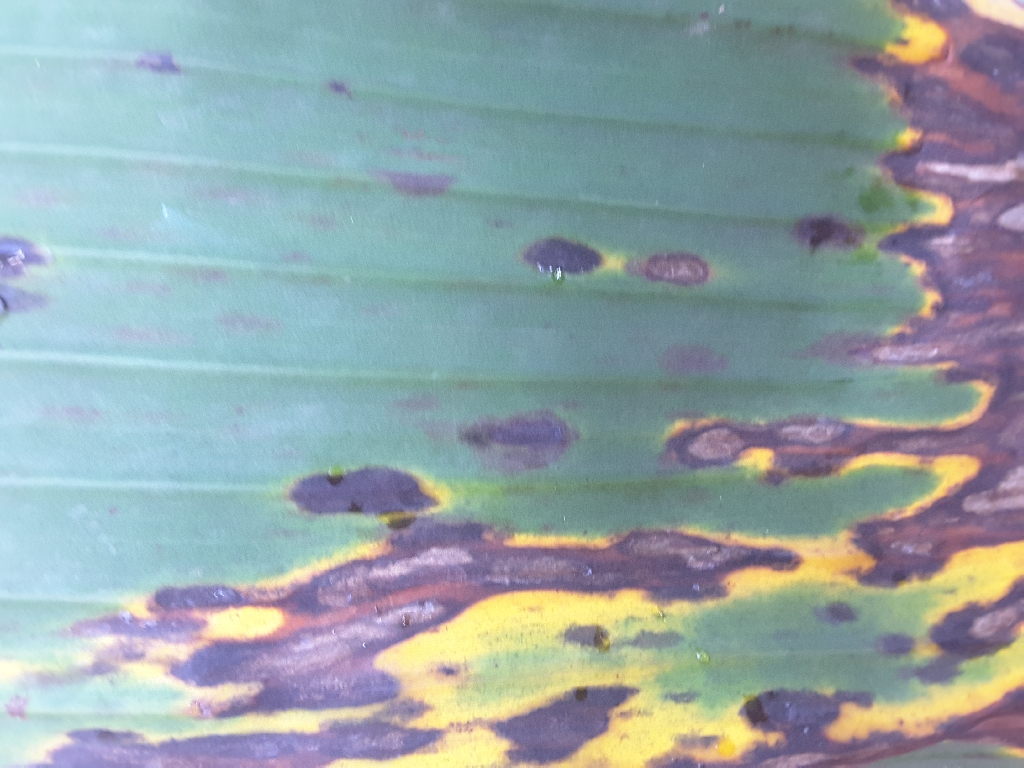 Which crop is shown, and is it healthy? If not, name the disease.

banana, black sigatoka
